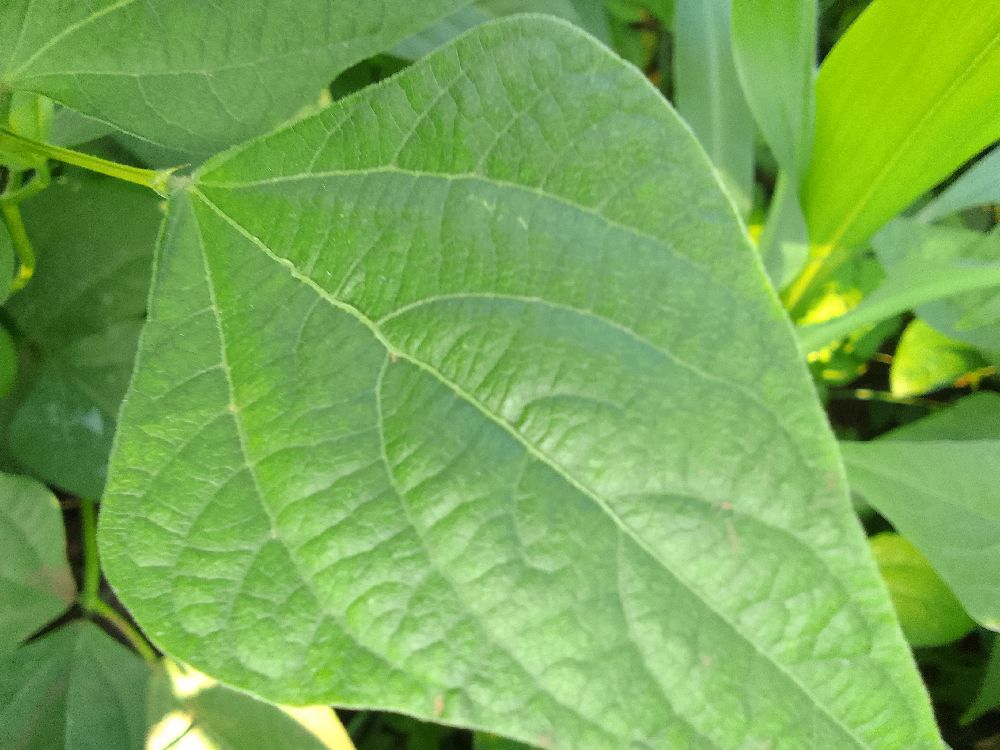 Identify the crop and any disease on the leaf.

common bean, healthy
